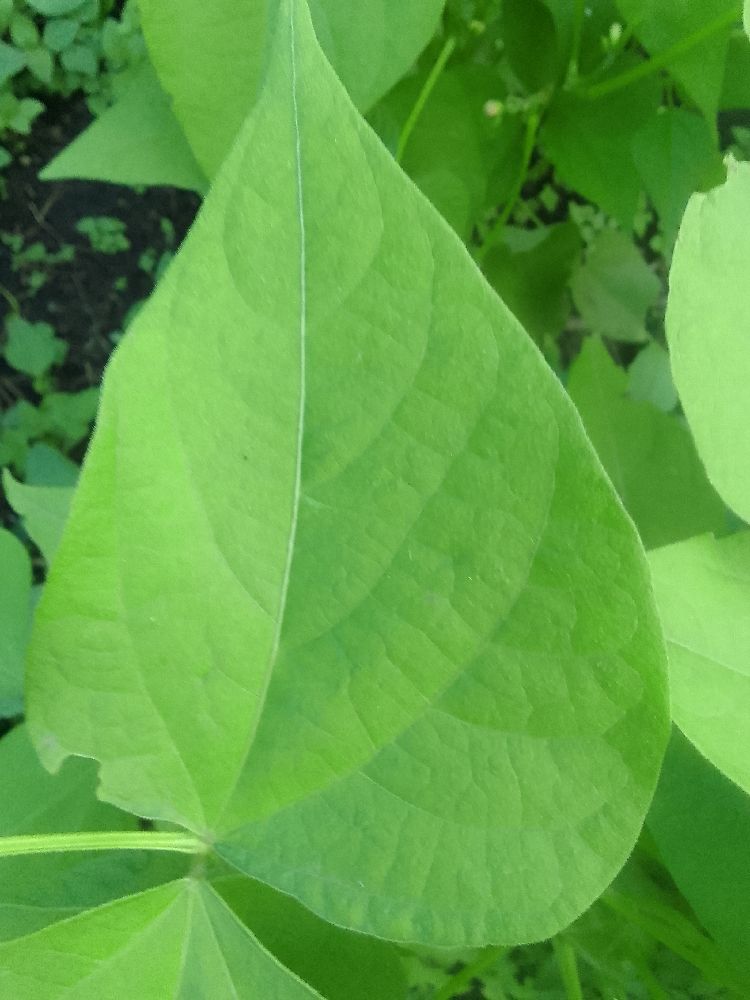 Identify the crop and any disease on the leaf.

common bean, healthy
